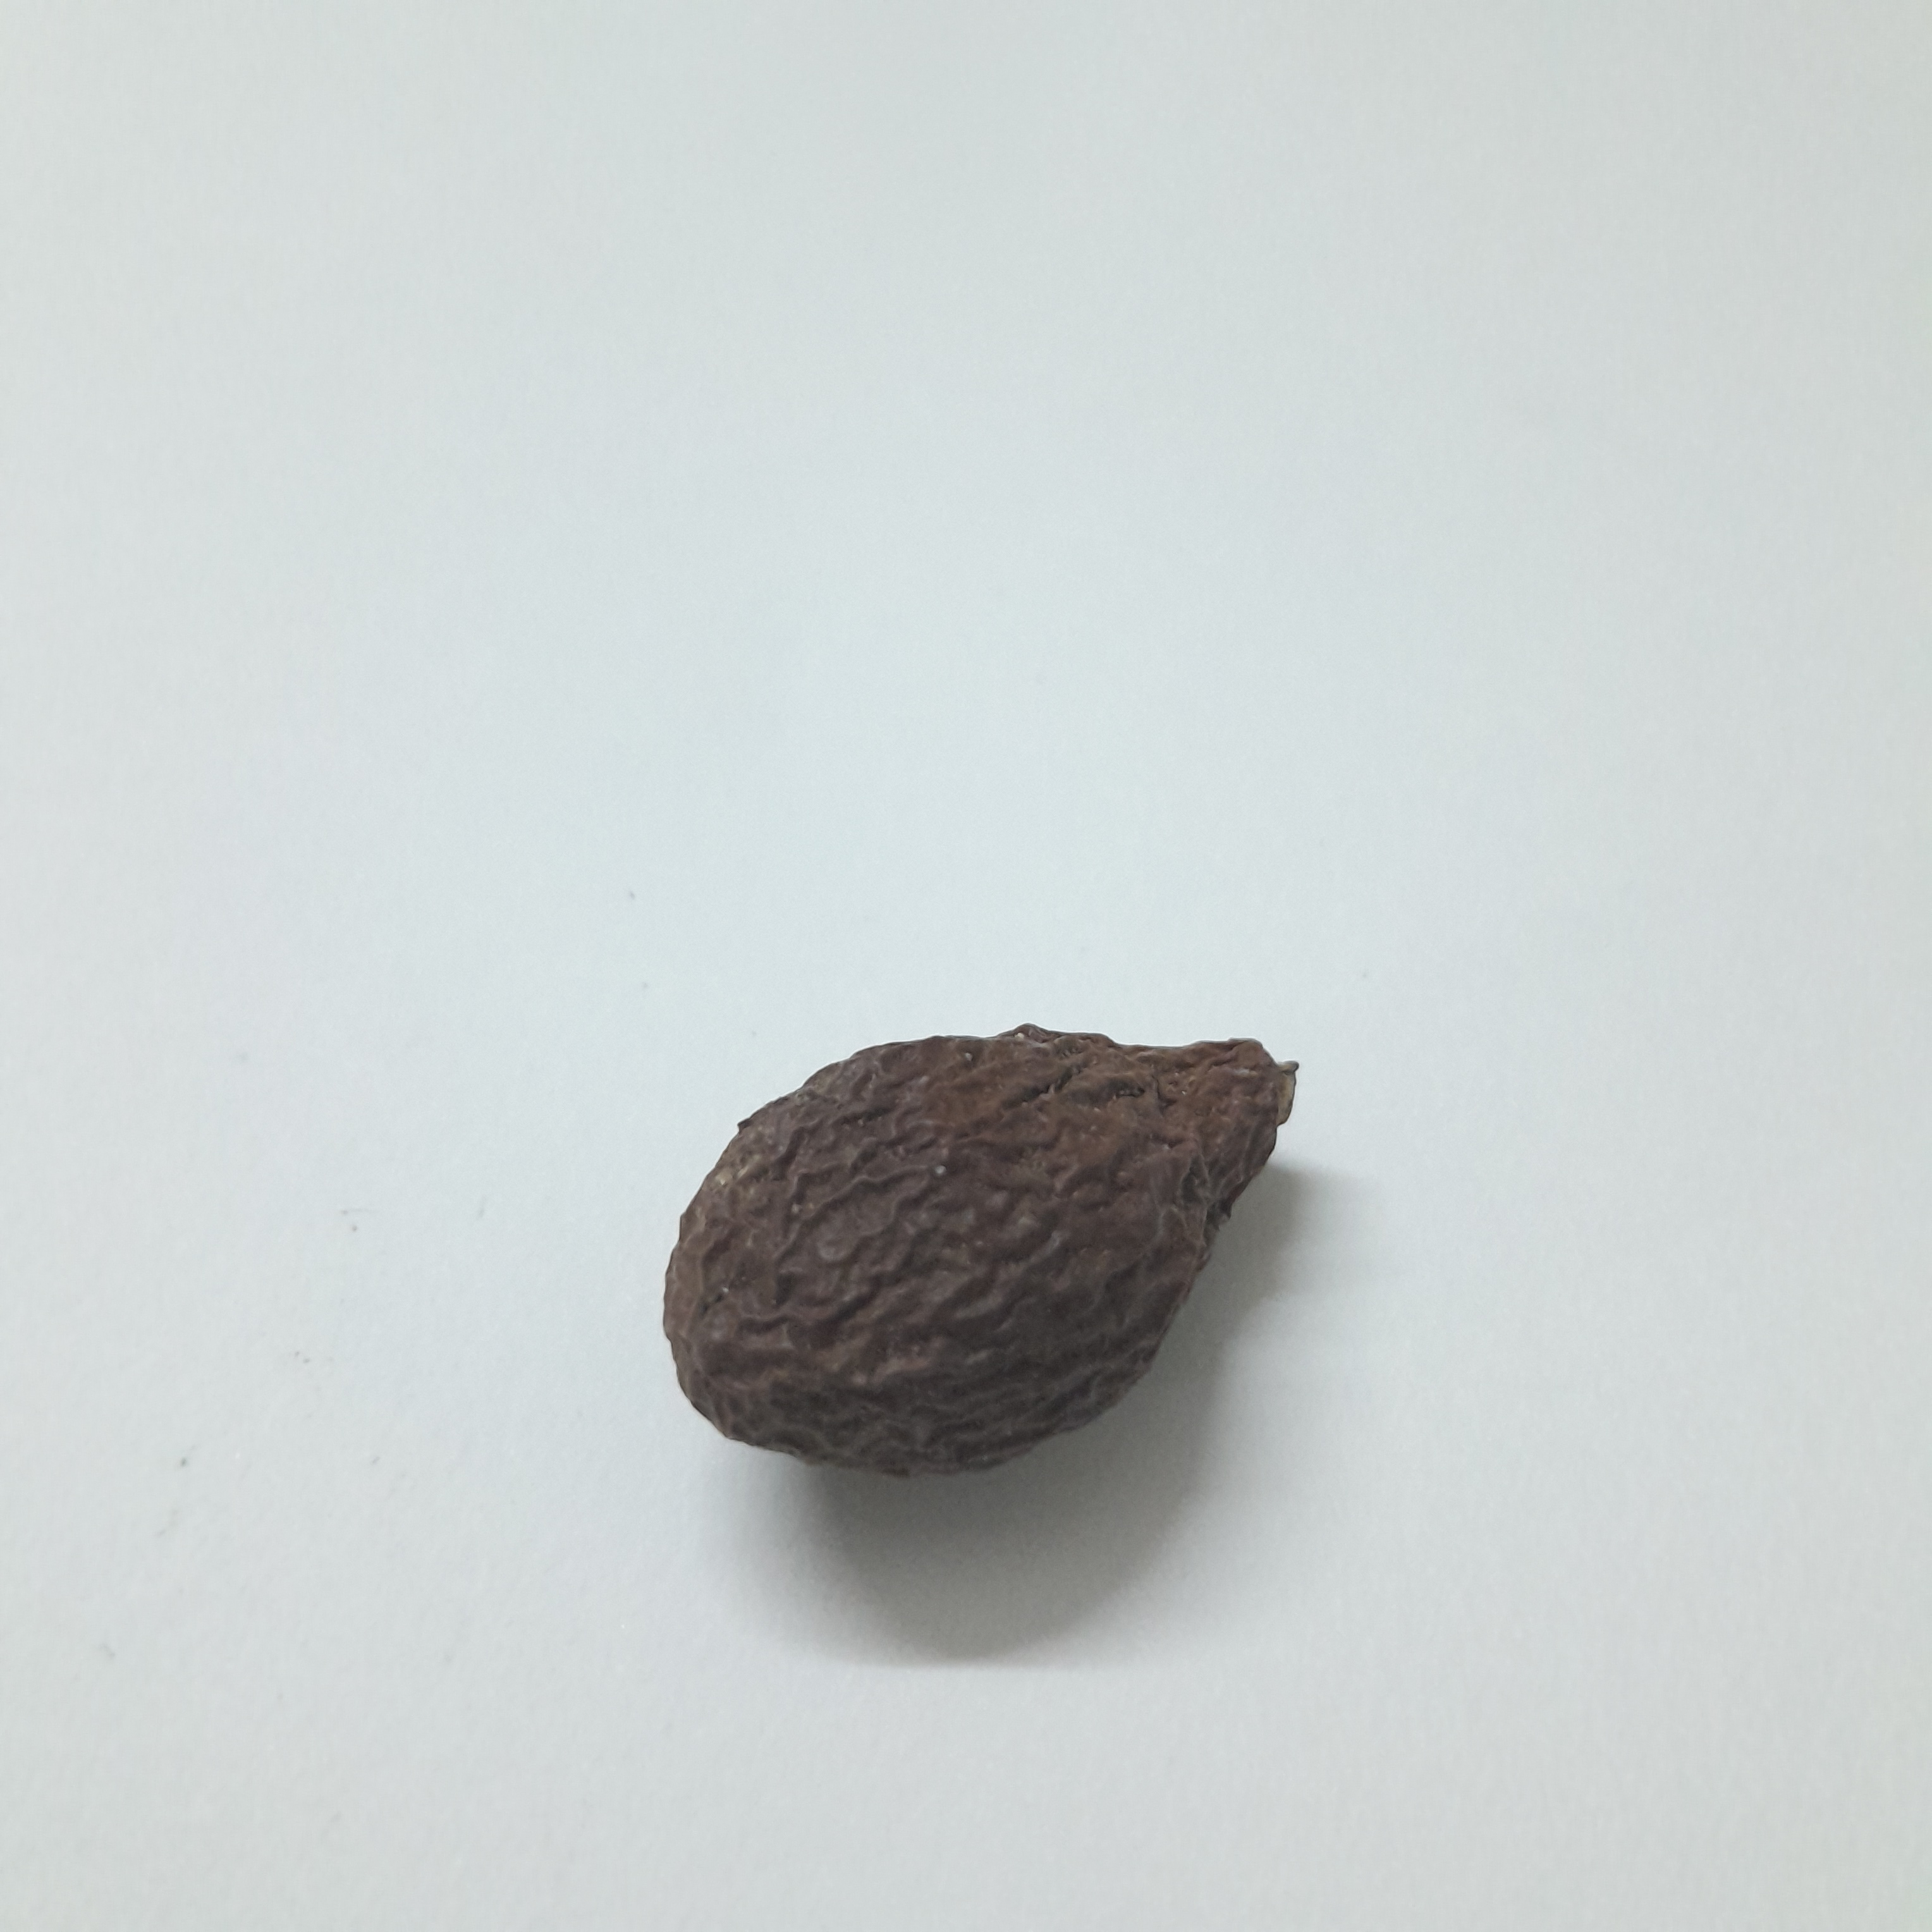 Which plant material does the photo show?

niranjanphal
